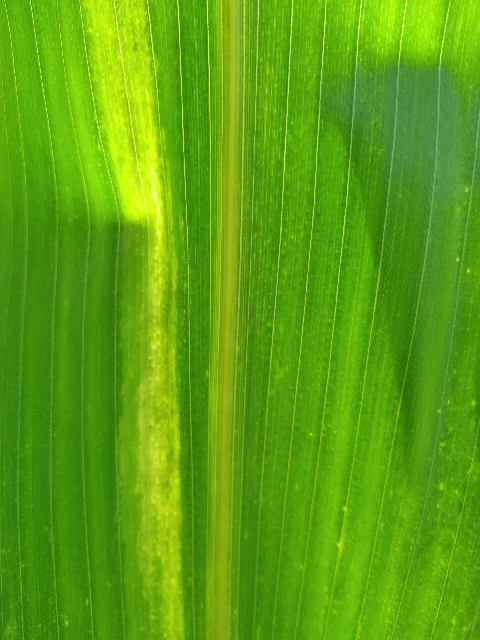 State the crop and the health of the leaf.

maize, maize lethal necrosis
